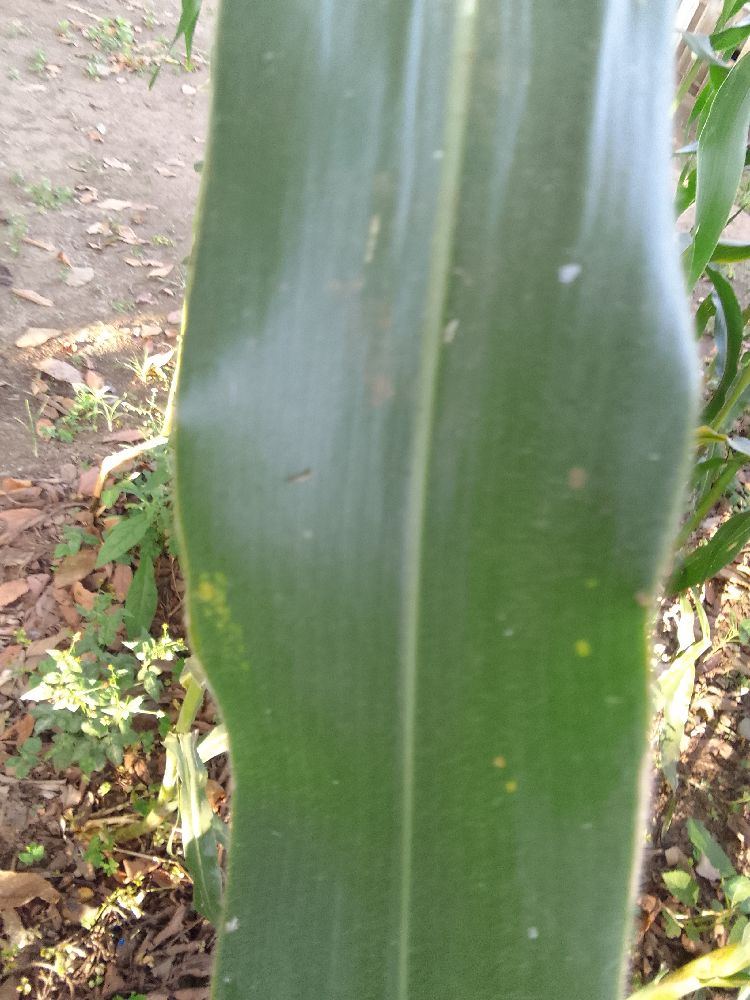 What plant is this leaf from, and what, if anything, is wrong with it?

maize, healthy
